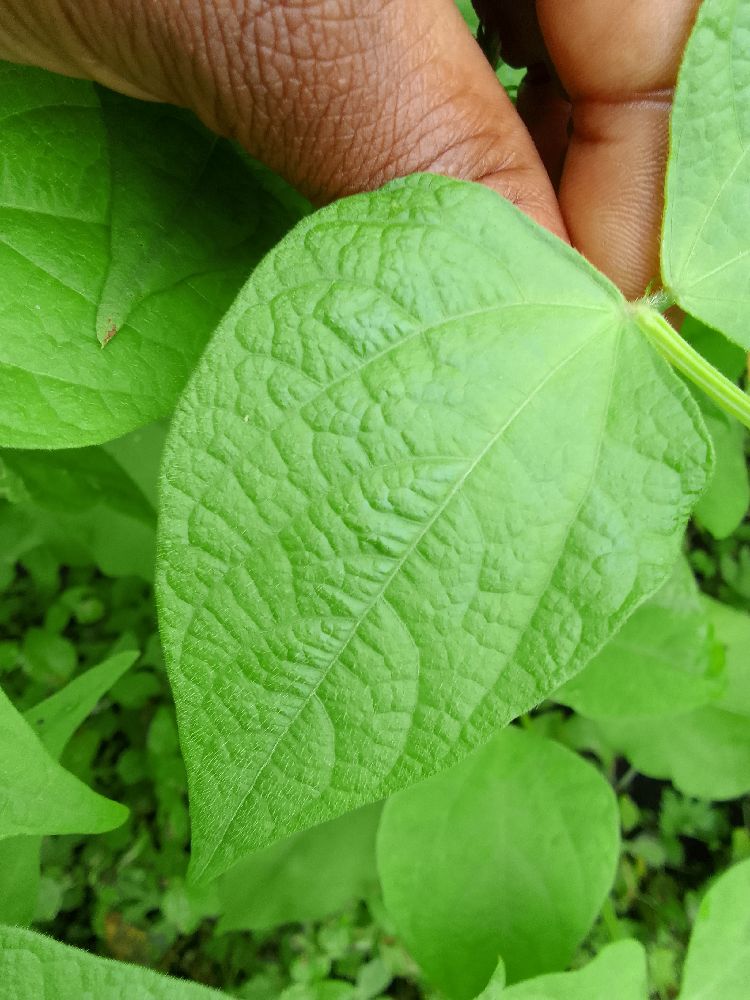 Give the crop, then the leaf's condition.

common bean, healthy
